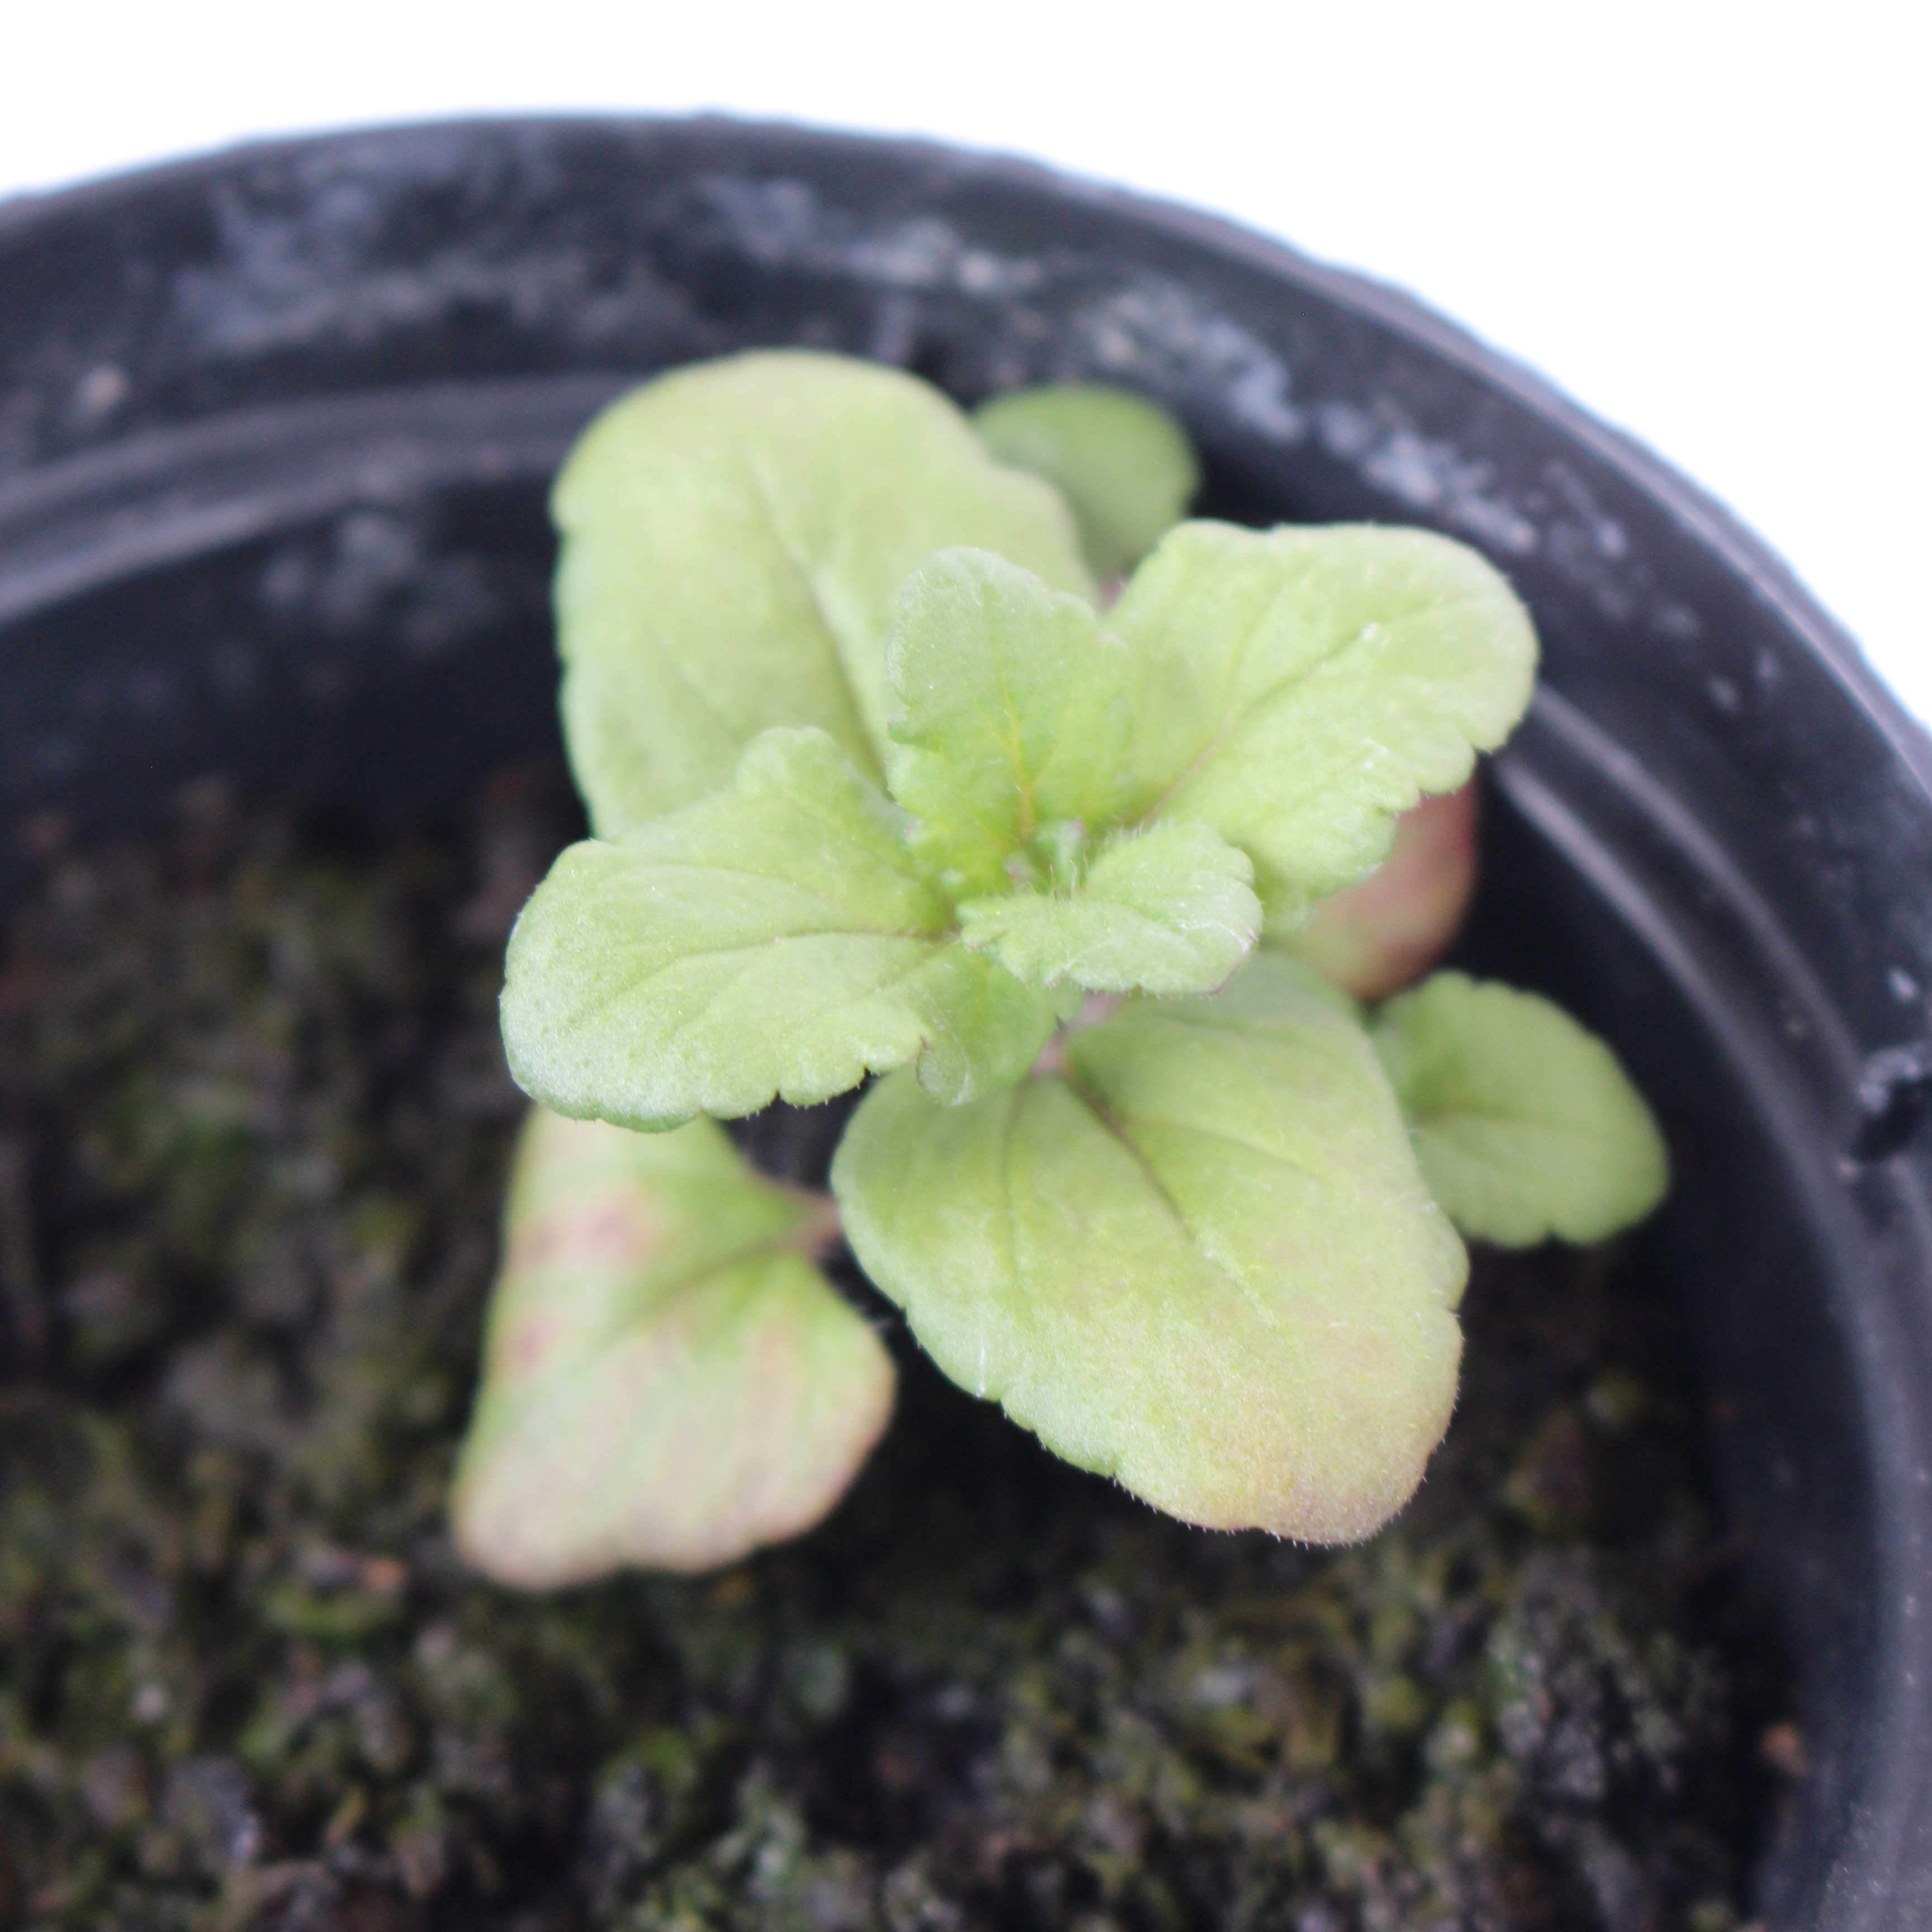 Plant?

Veronica persica
